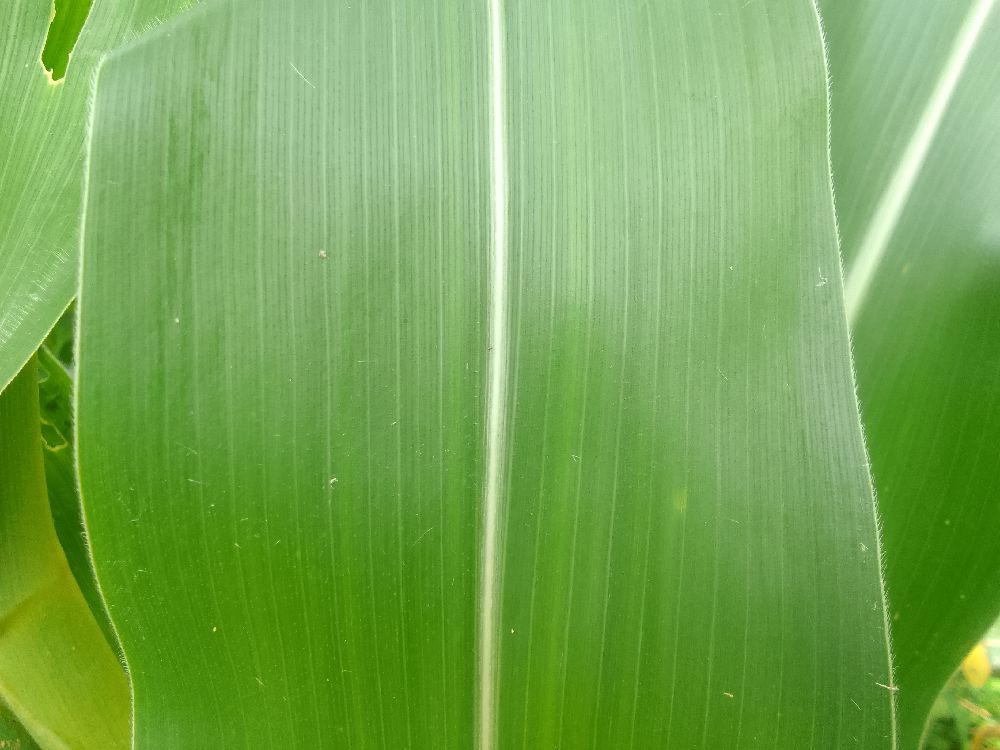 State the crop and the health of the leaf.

maize, healthy
